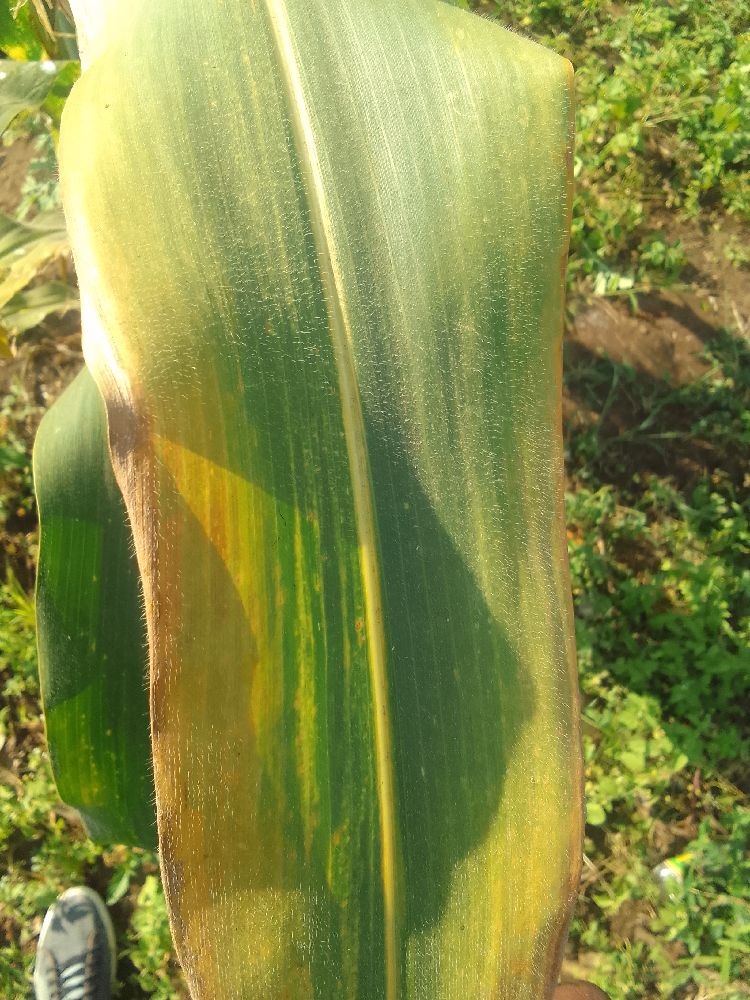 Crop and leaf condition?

maize, maize lethal necrosis
